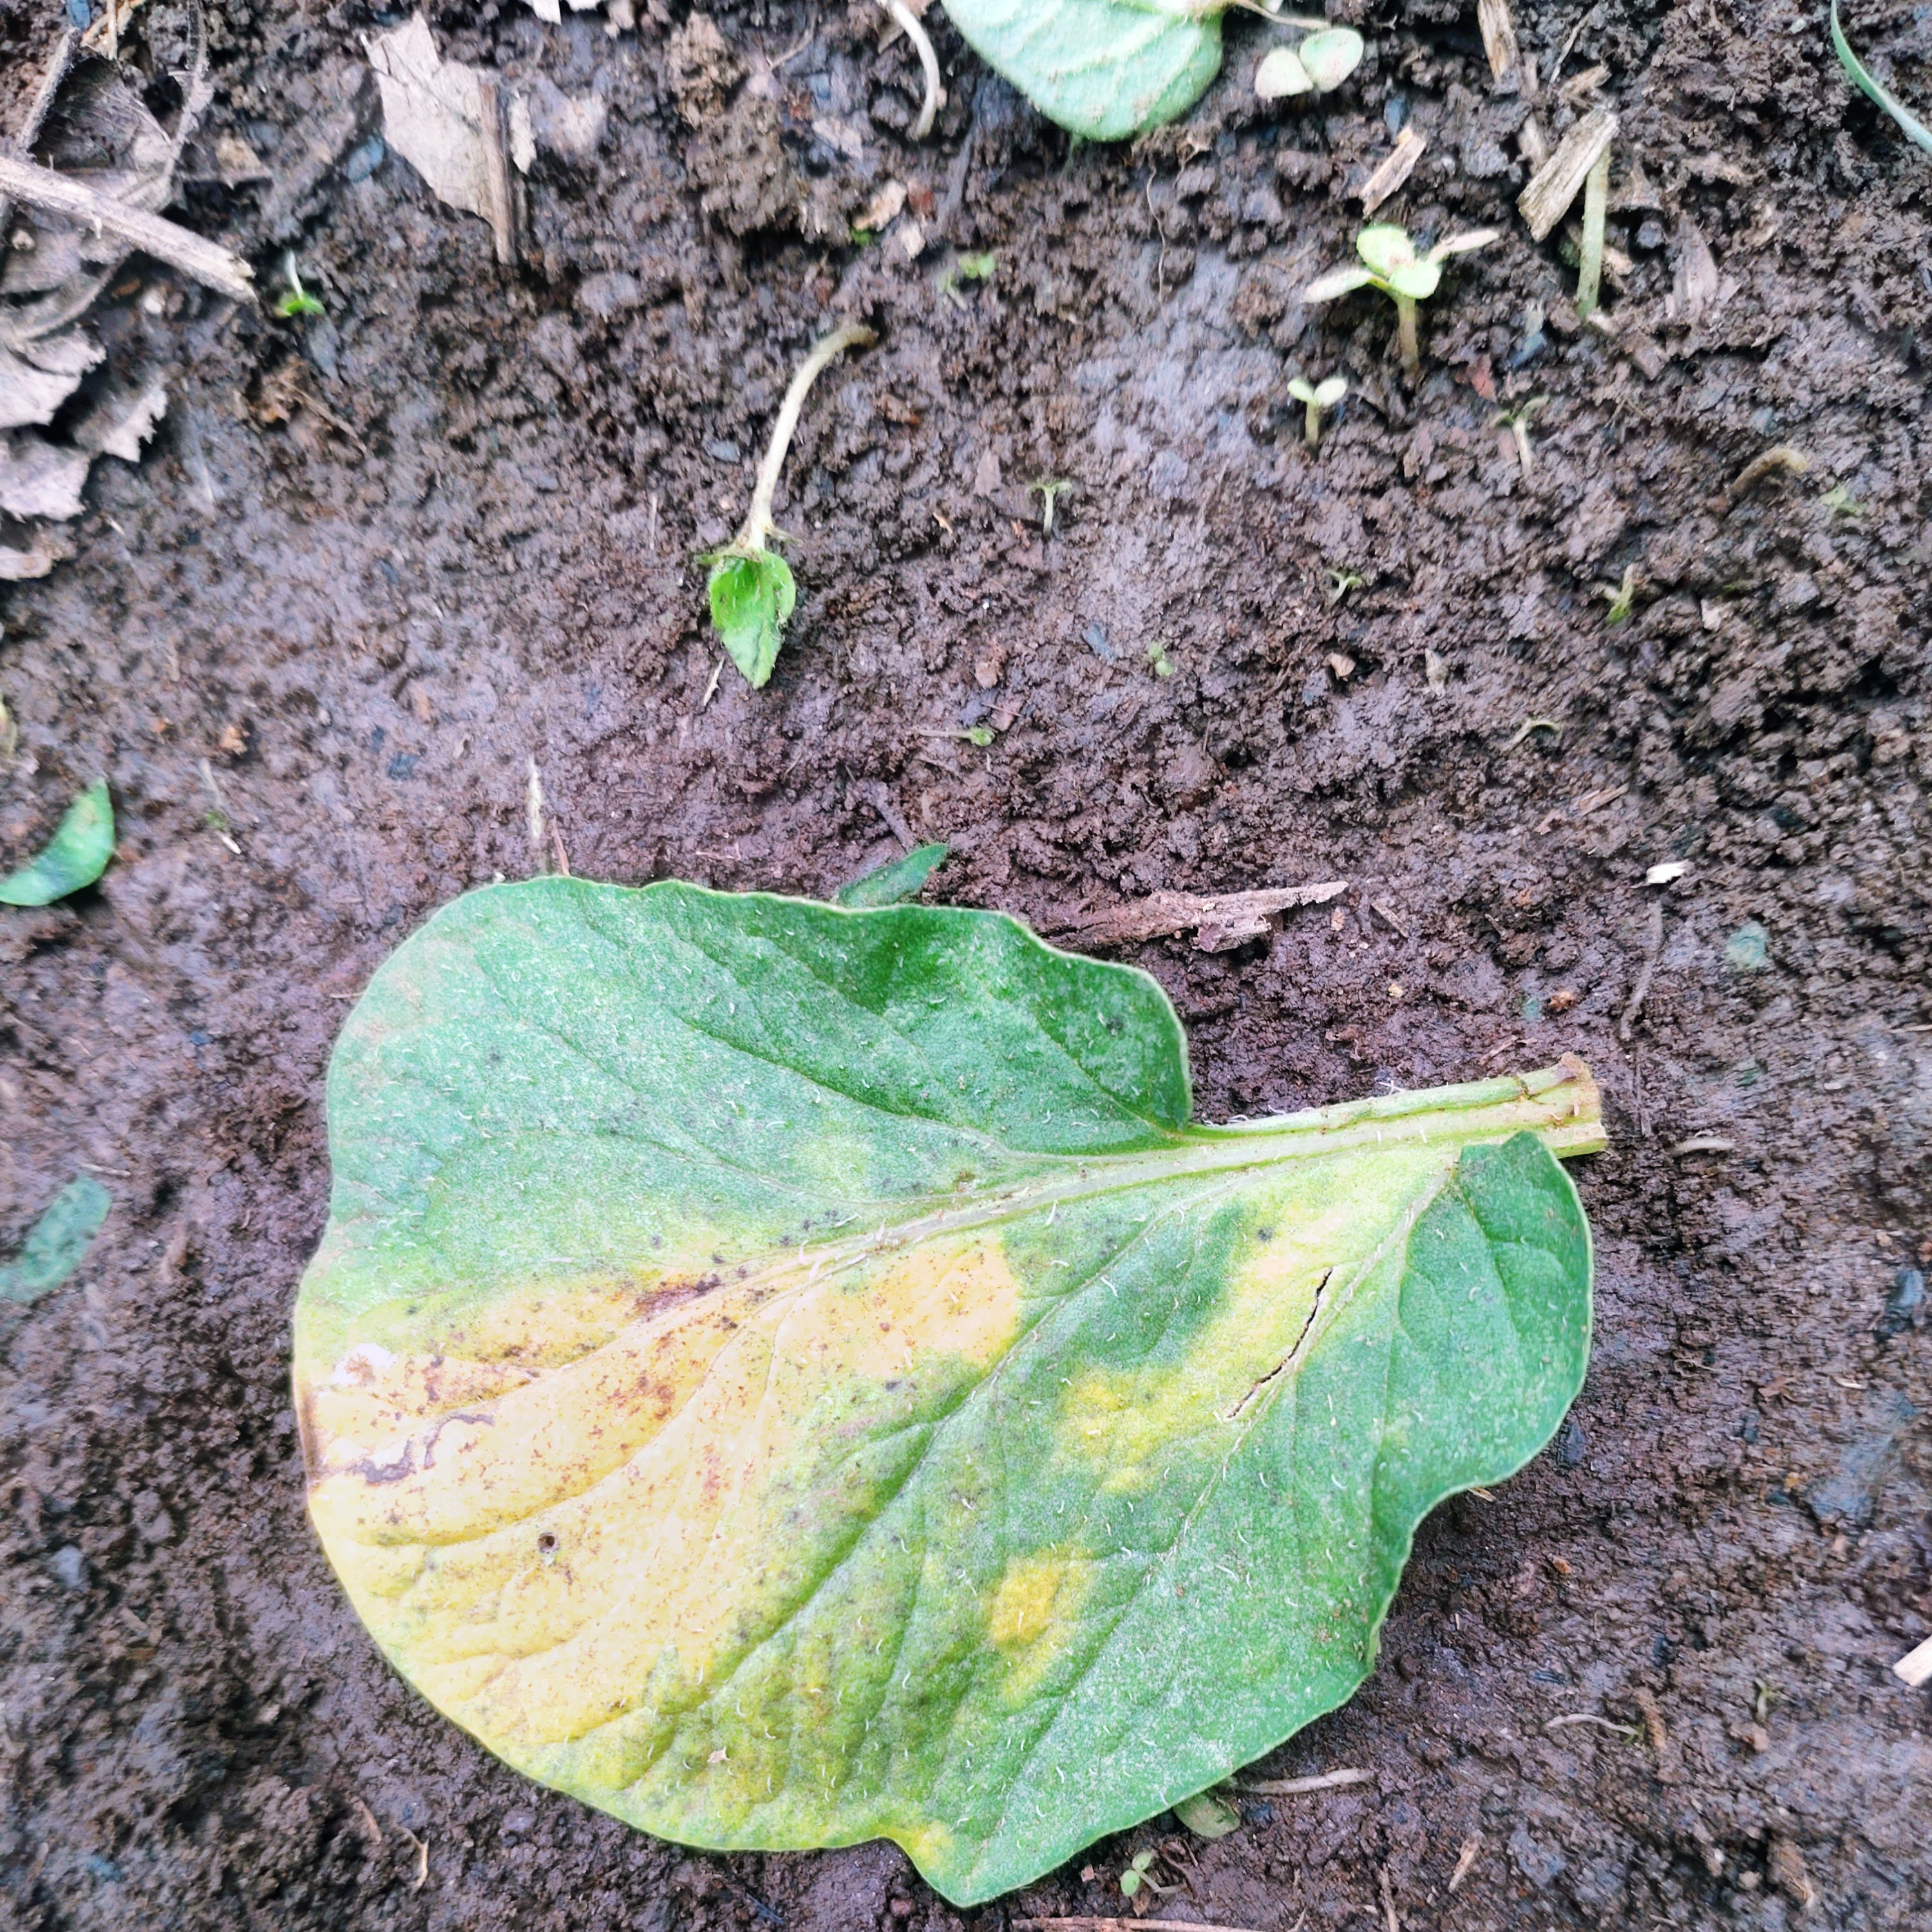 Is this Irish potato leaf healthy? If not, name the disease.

late blight
